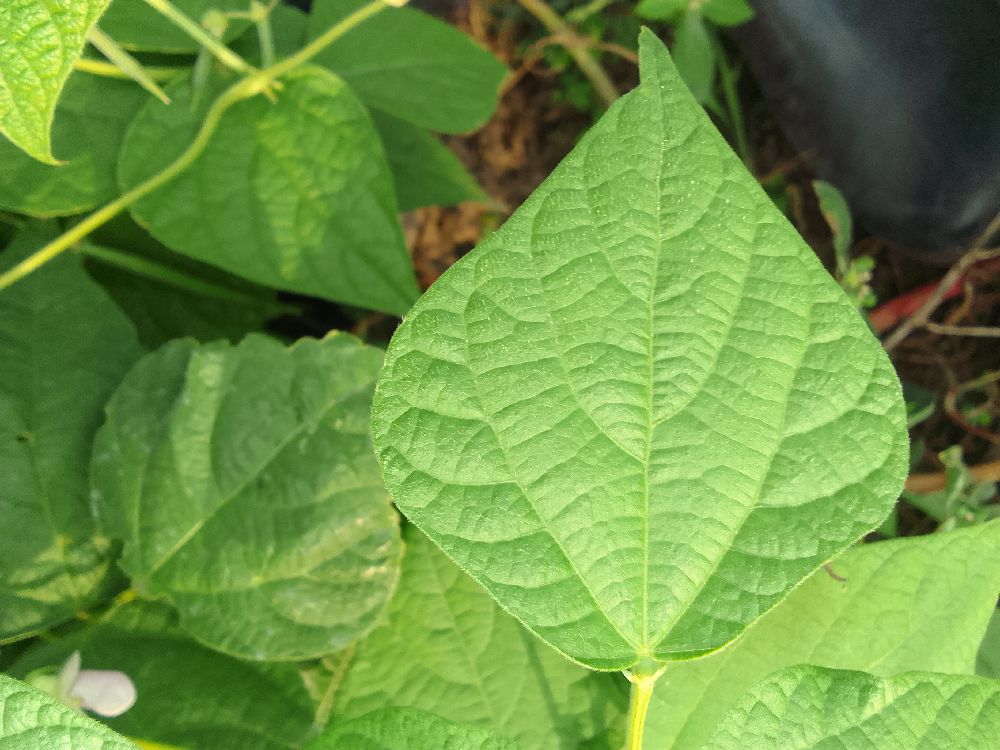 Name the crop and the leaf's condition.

common bean, healthy
